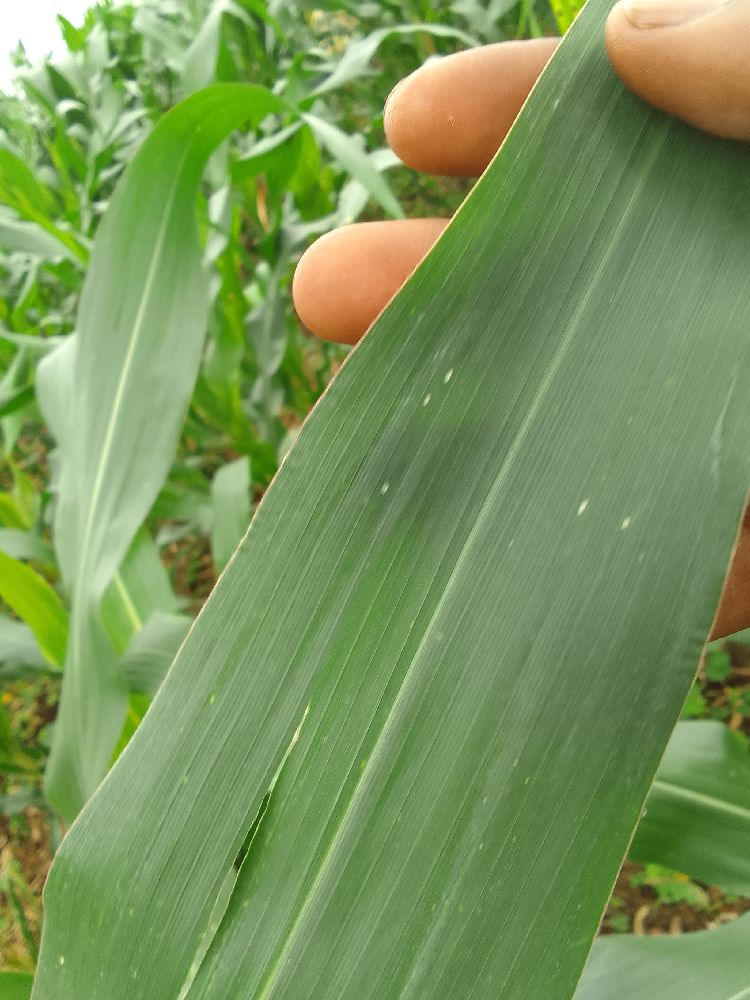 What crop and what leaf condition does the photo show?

maize, healthy
